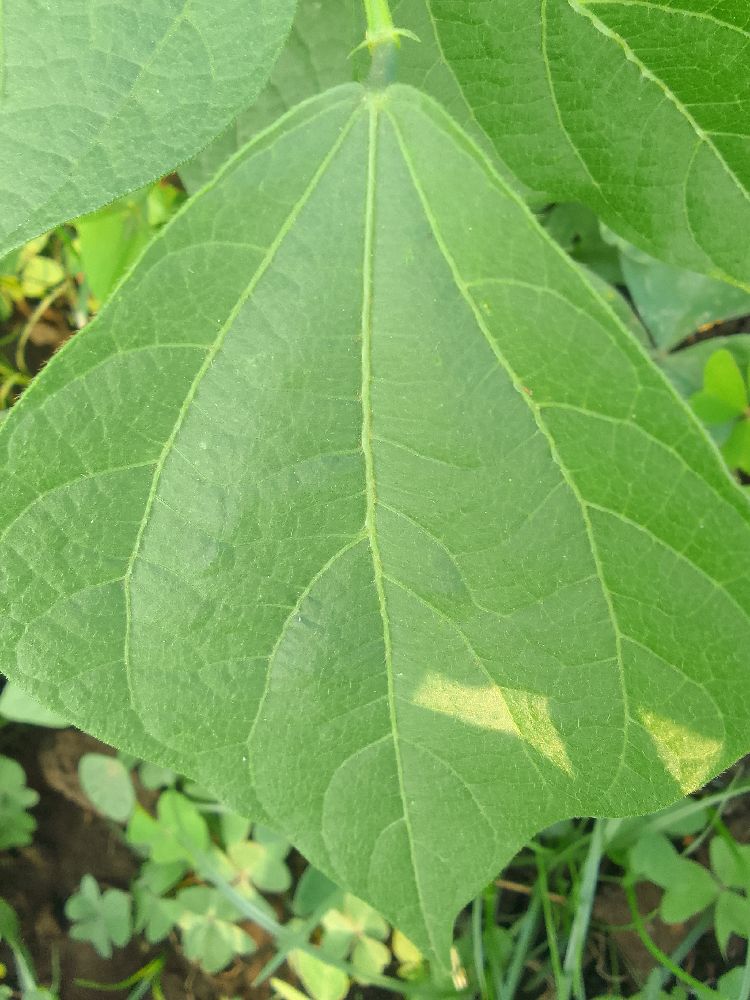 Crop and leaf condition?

common bean, healthy
